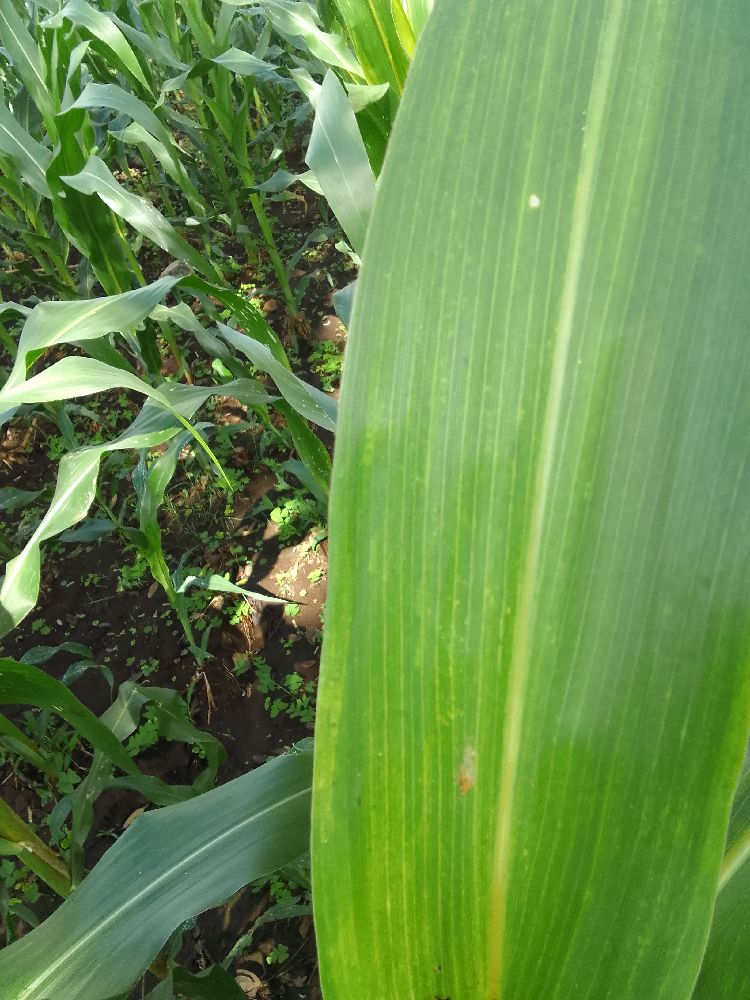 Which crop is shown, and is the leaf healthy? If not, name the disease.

maize, maize lethal necrosis
